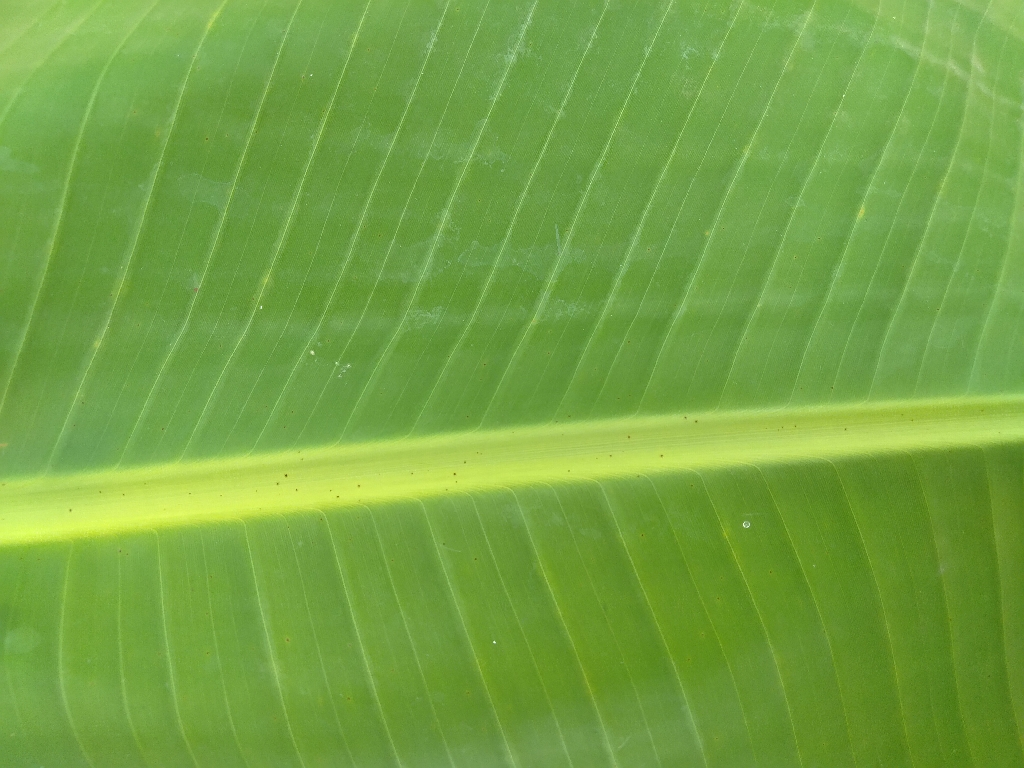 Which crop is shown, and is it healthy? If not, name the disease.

banana, healthy
